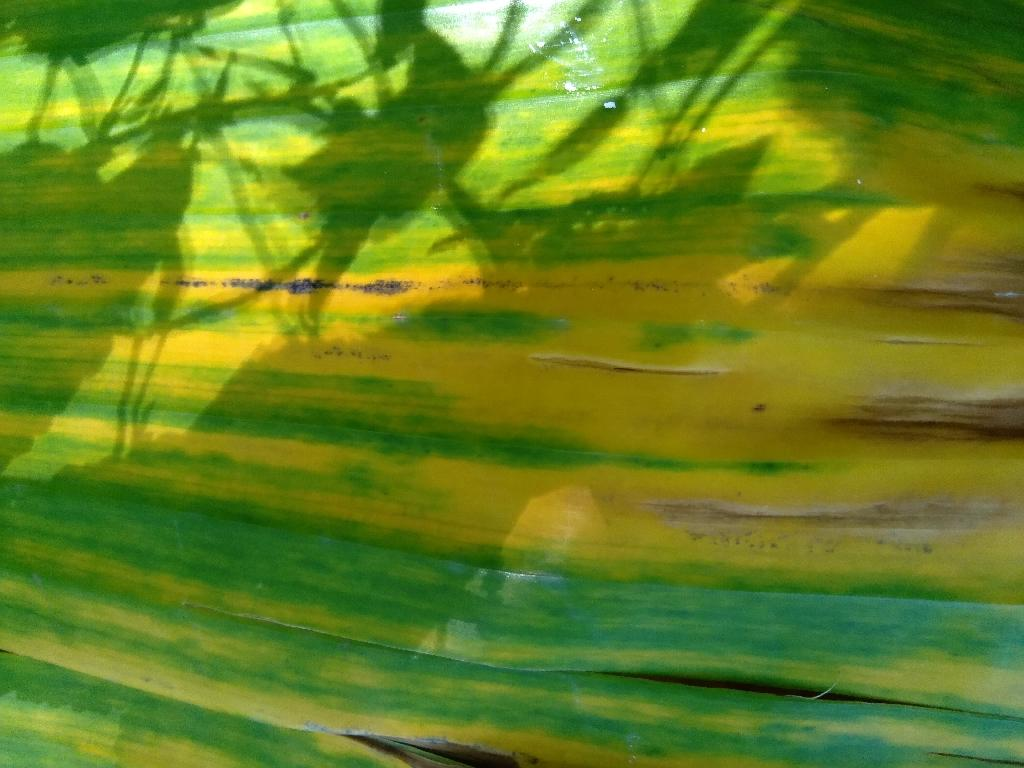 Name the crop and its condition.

banana, fusarium wilt race 1
